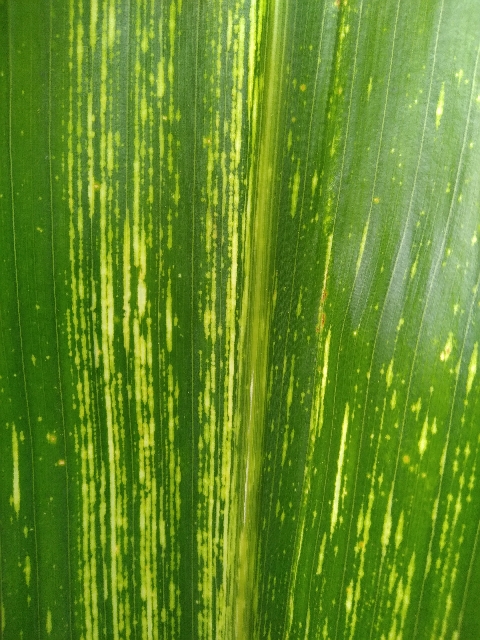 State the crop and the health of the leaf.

maize, maize streak virus
